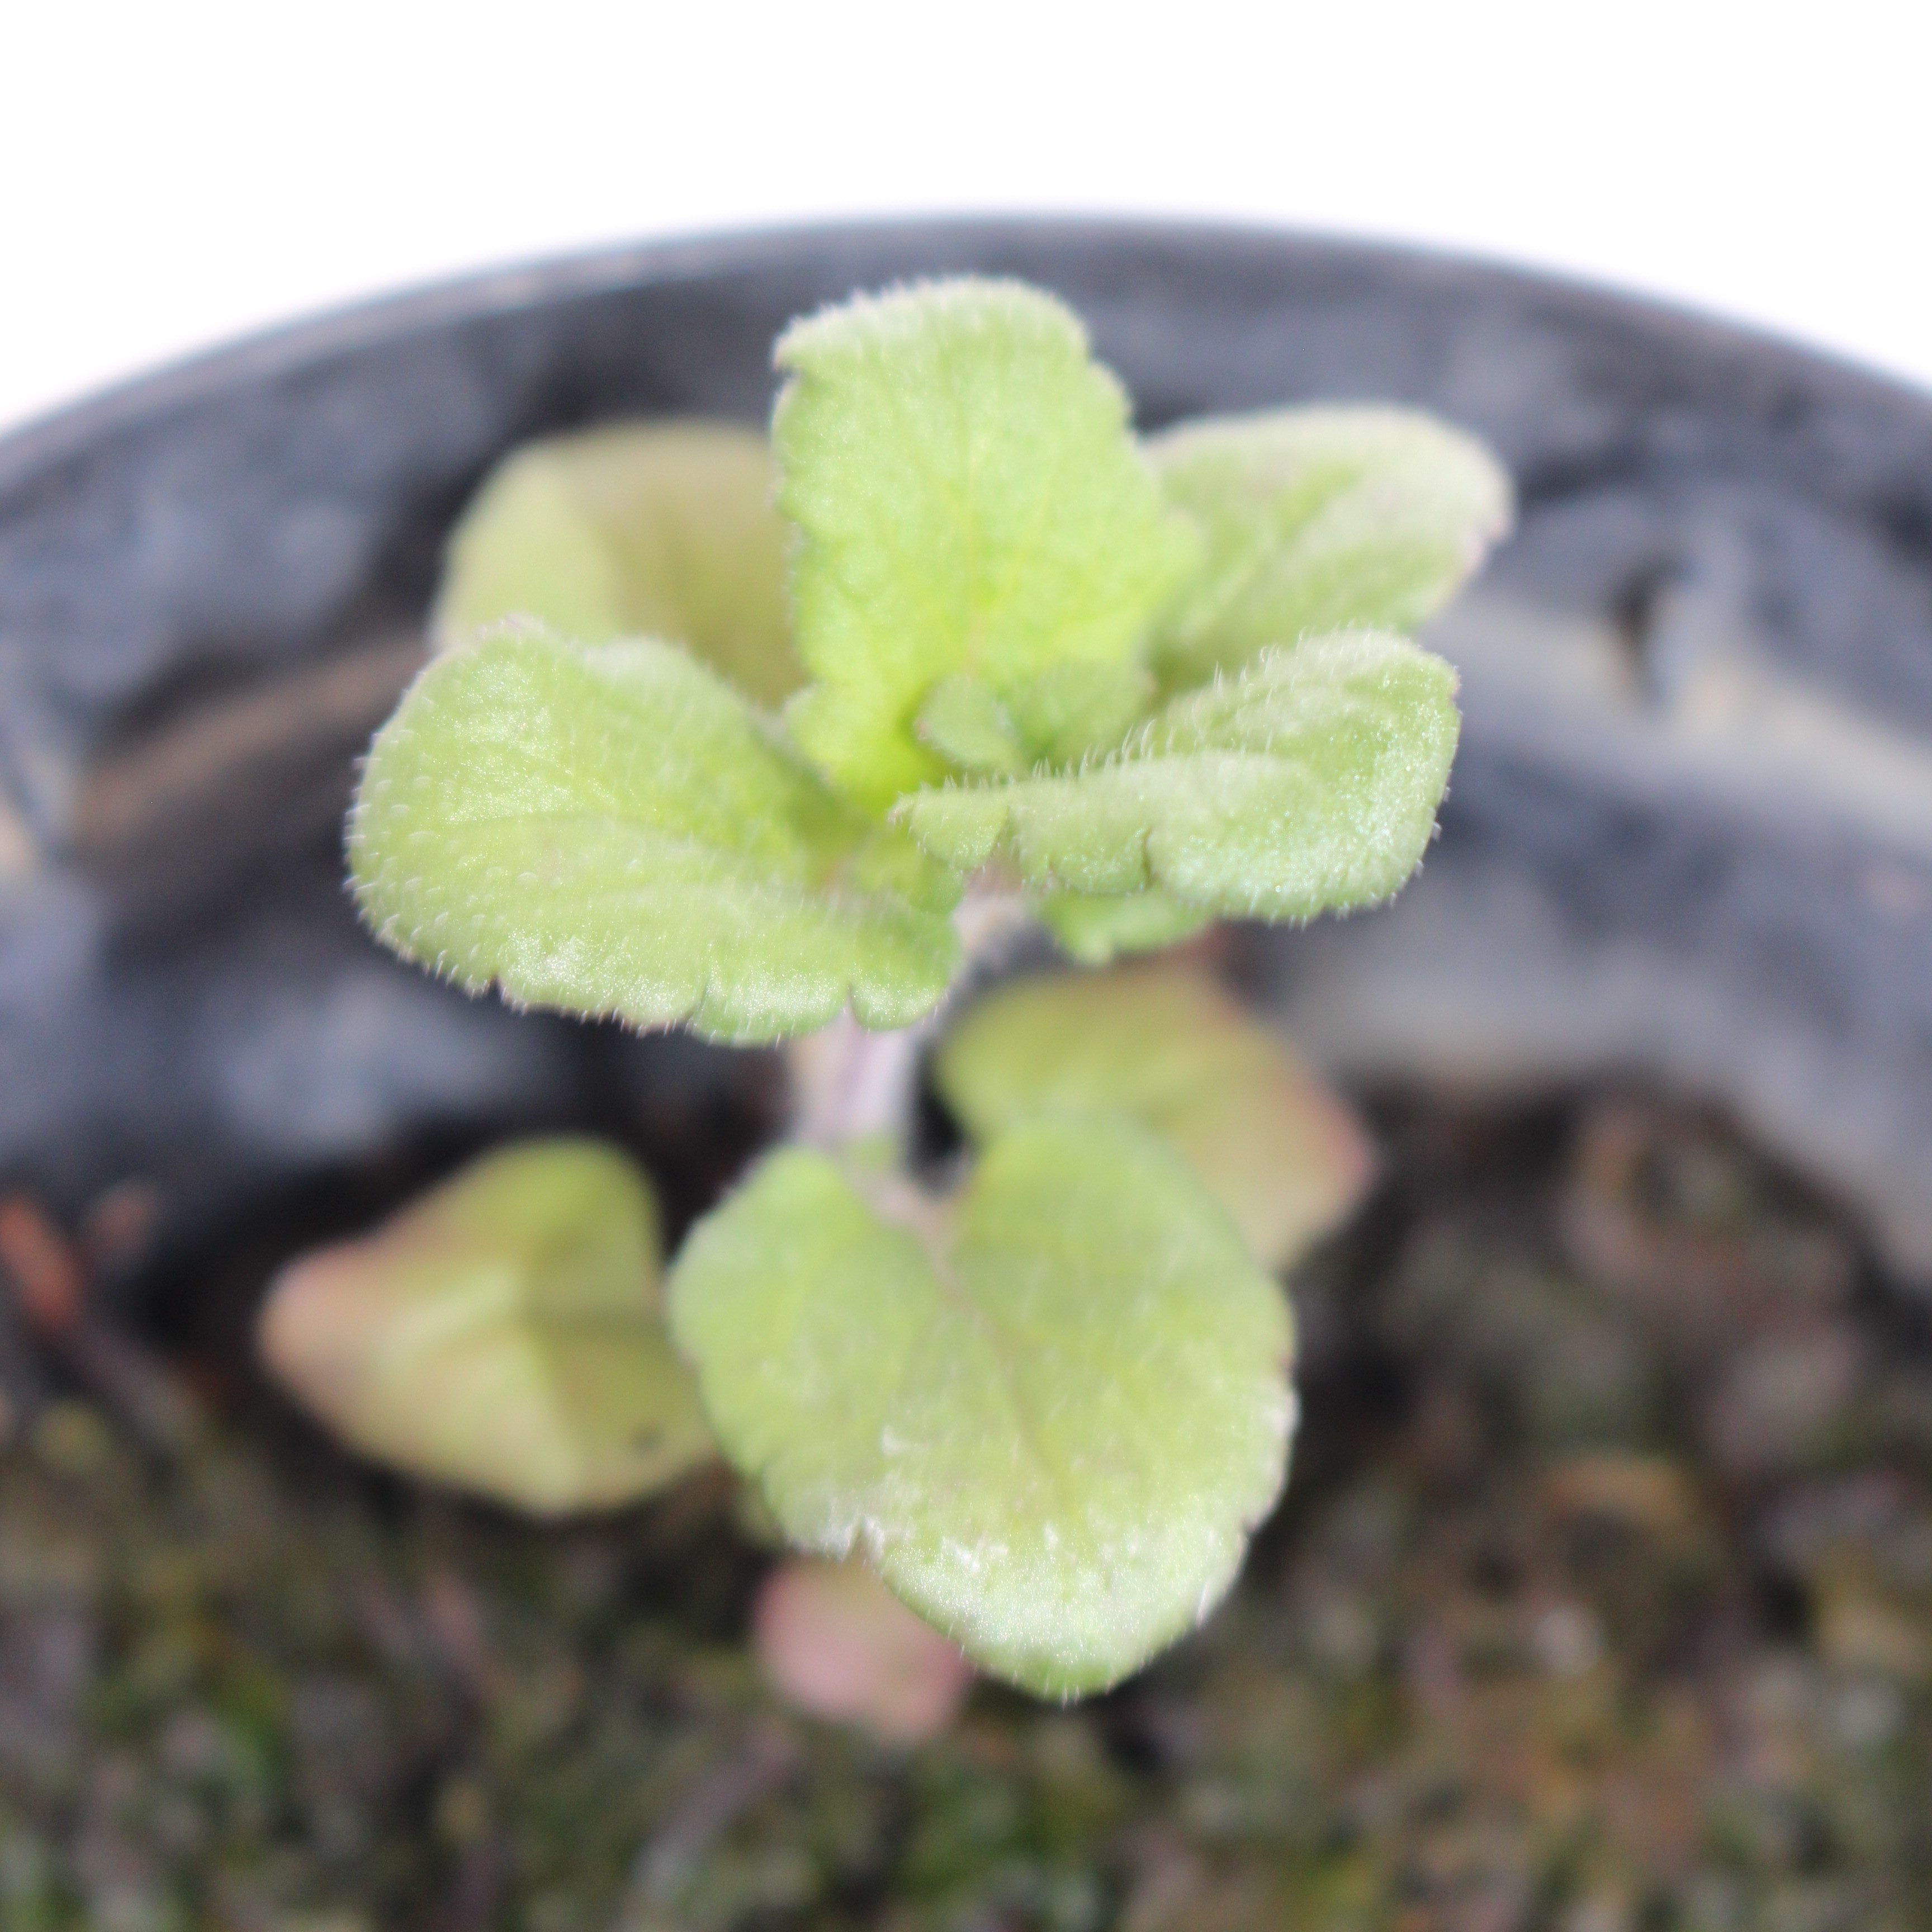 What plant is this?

Veronica persica
